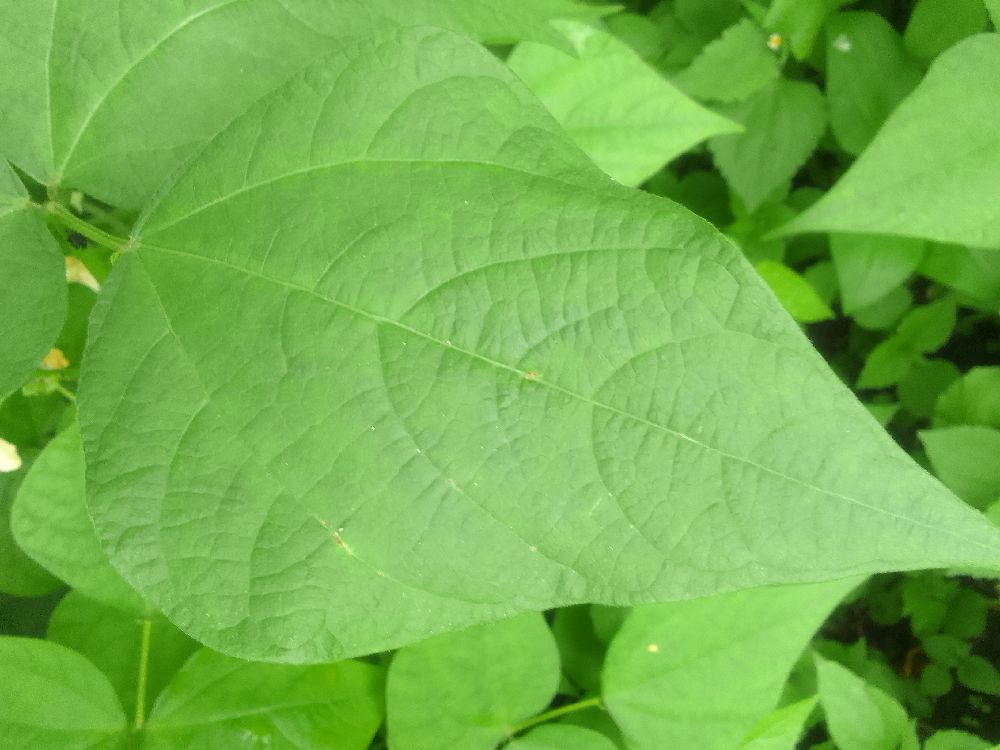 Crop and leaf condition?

common bean, healthy
